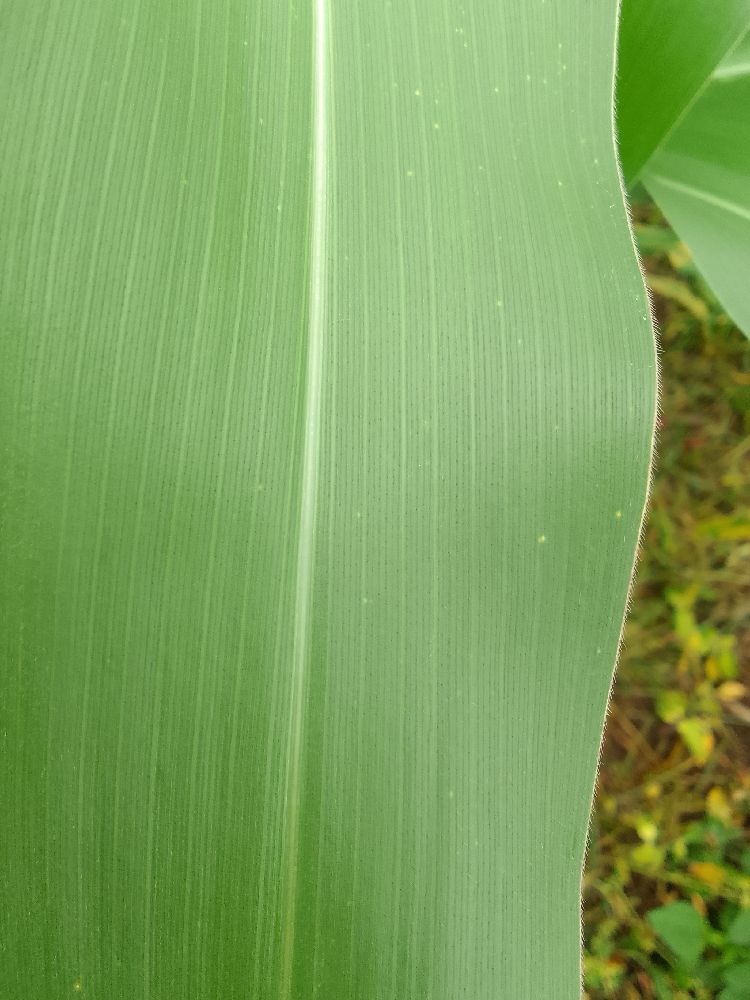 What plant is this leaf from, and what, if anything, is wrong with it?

maize, healthy
